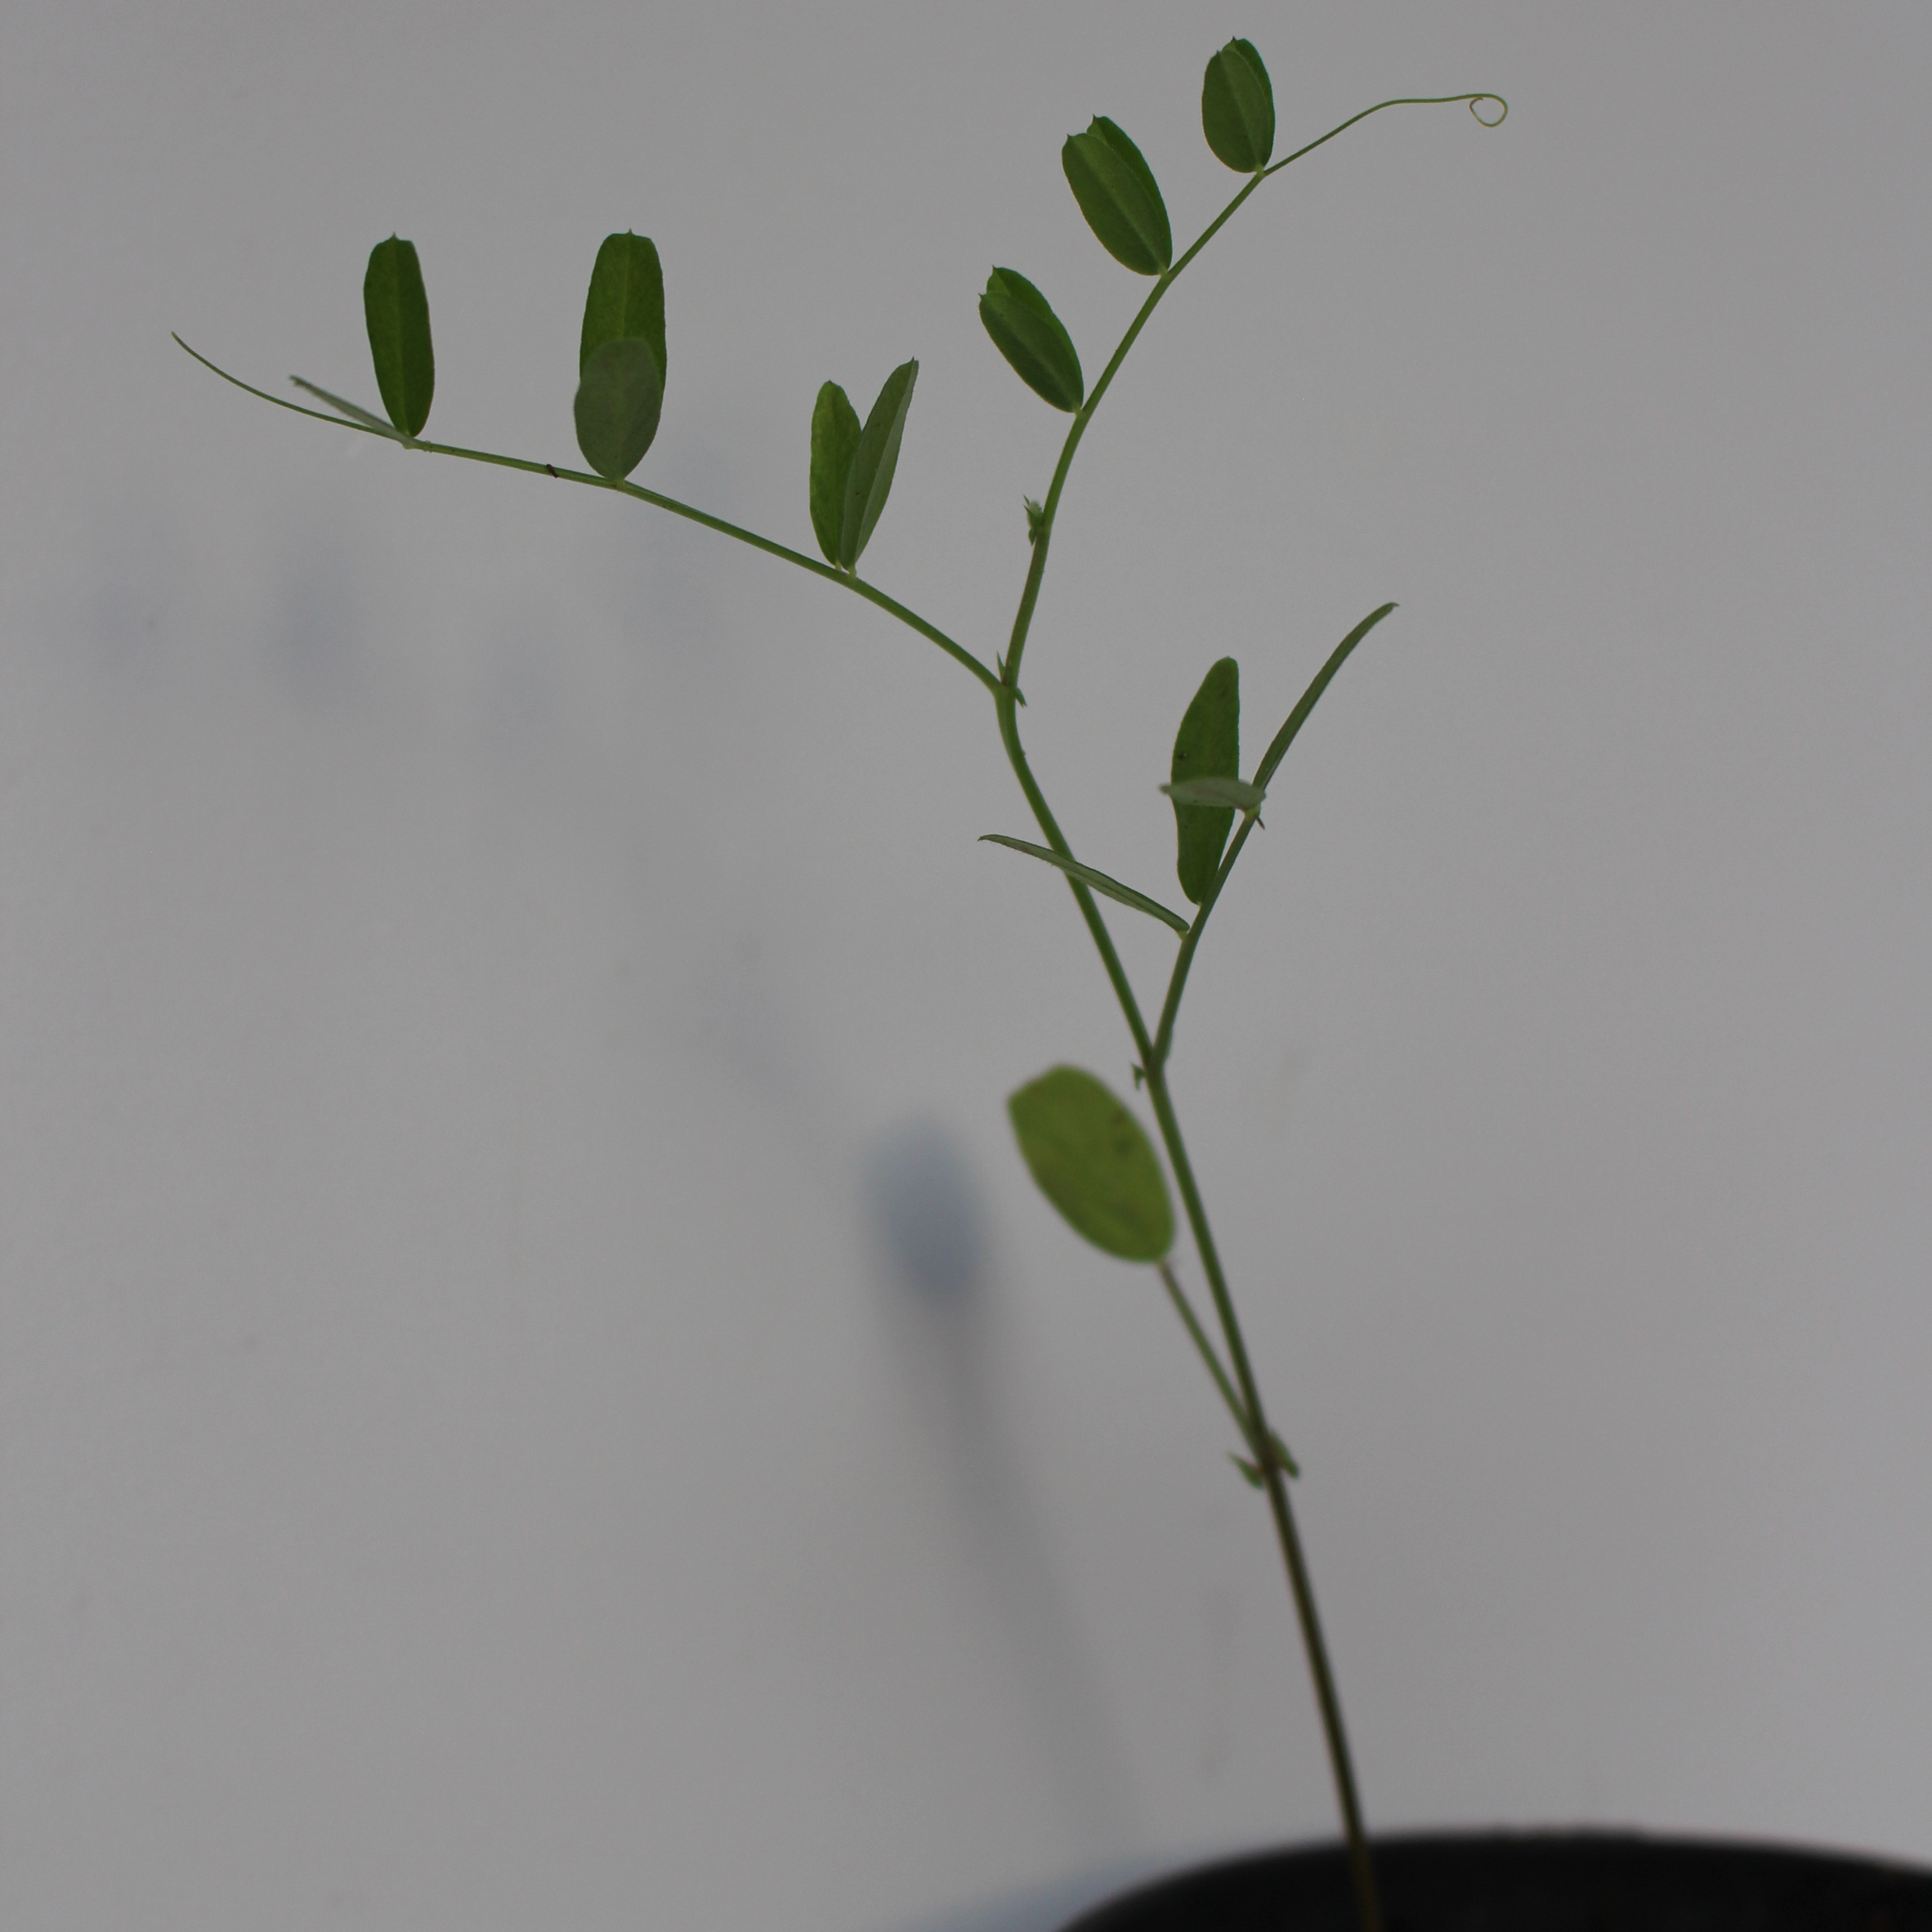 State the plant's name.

Vicia sativa
